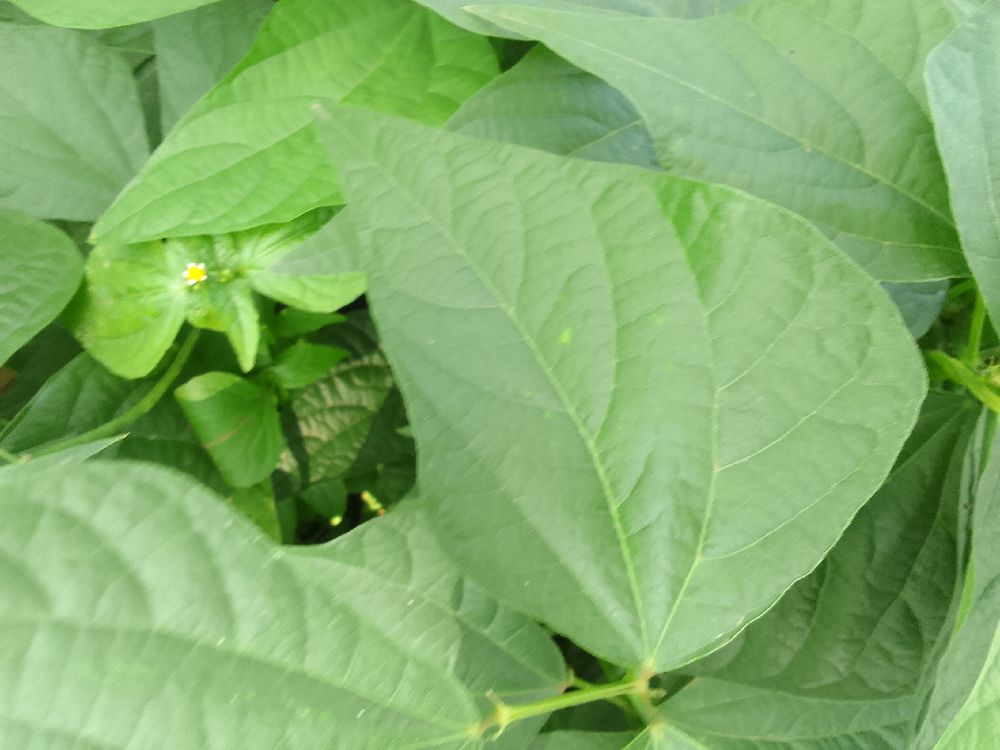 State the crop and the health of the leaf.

common bean, healthy
